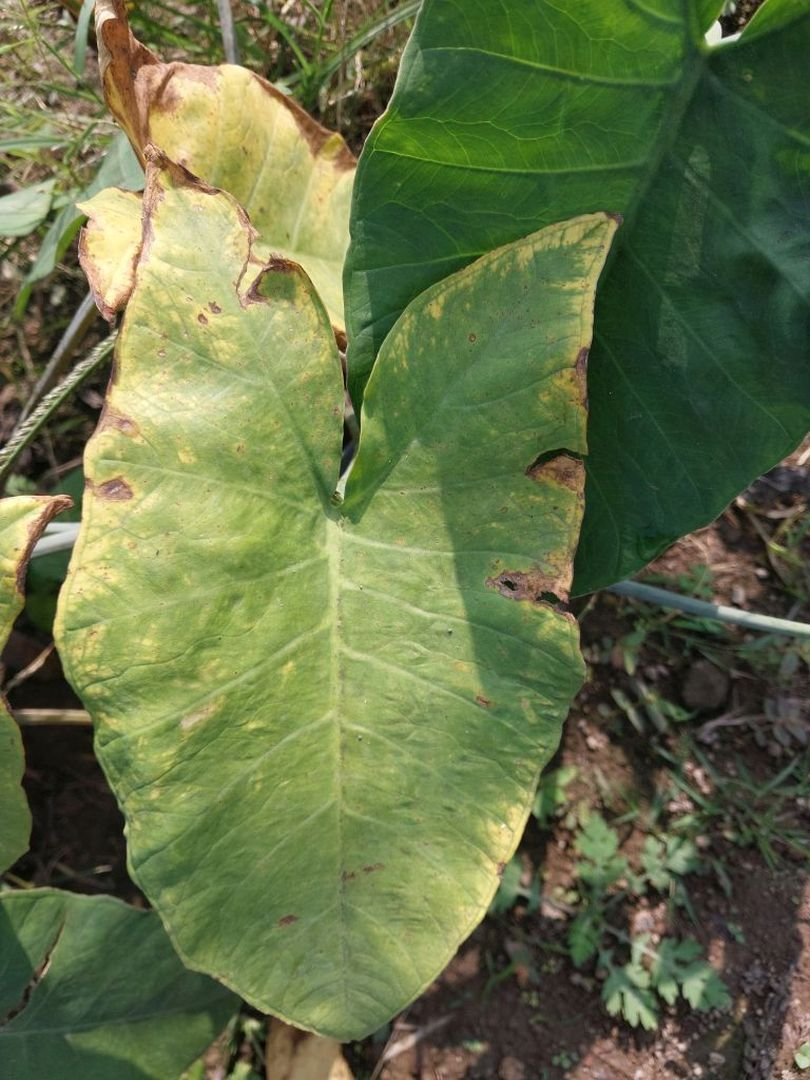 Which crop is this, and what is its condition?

taro, leaf blight
